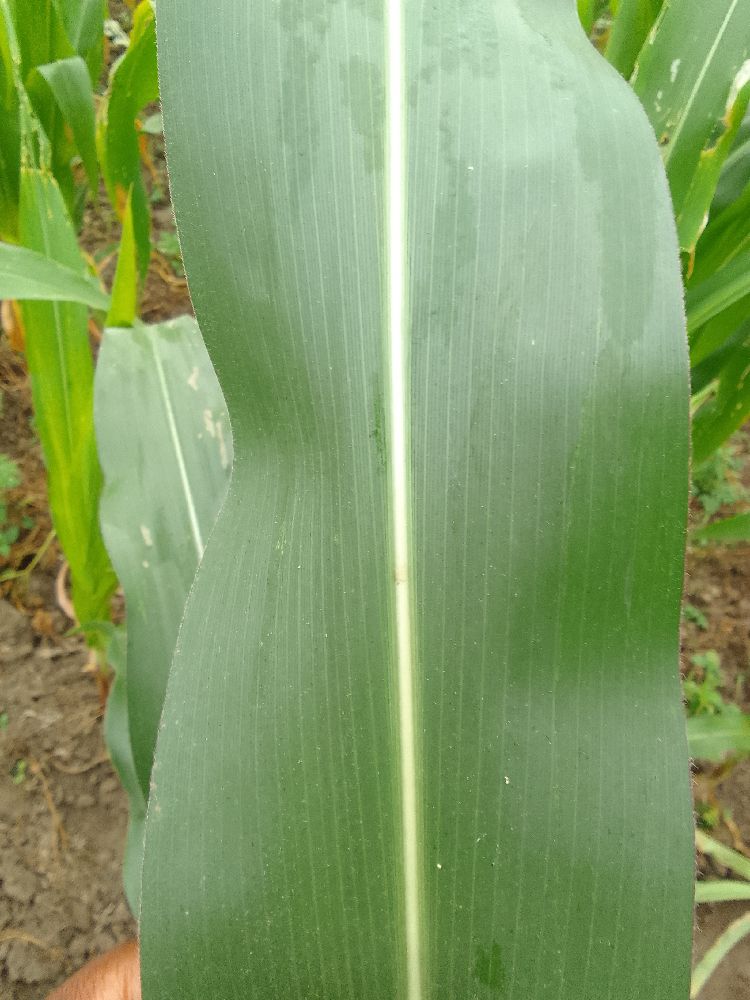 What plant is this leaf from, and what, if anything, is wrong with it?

maize, healthy
